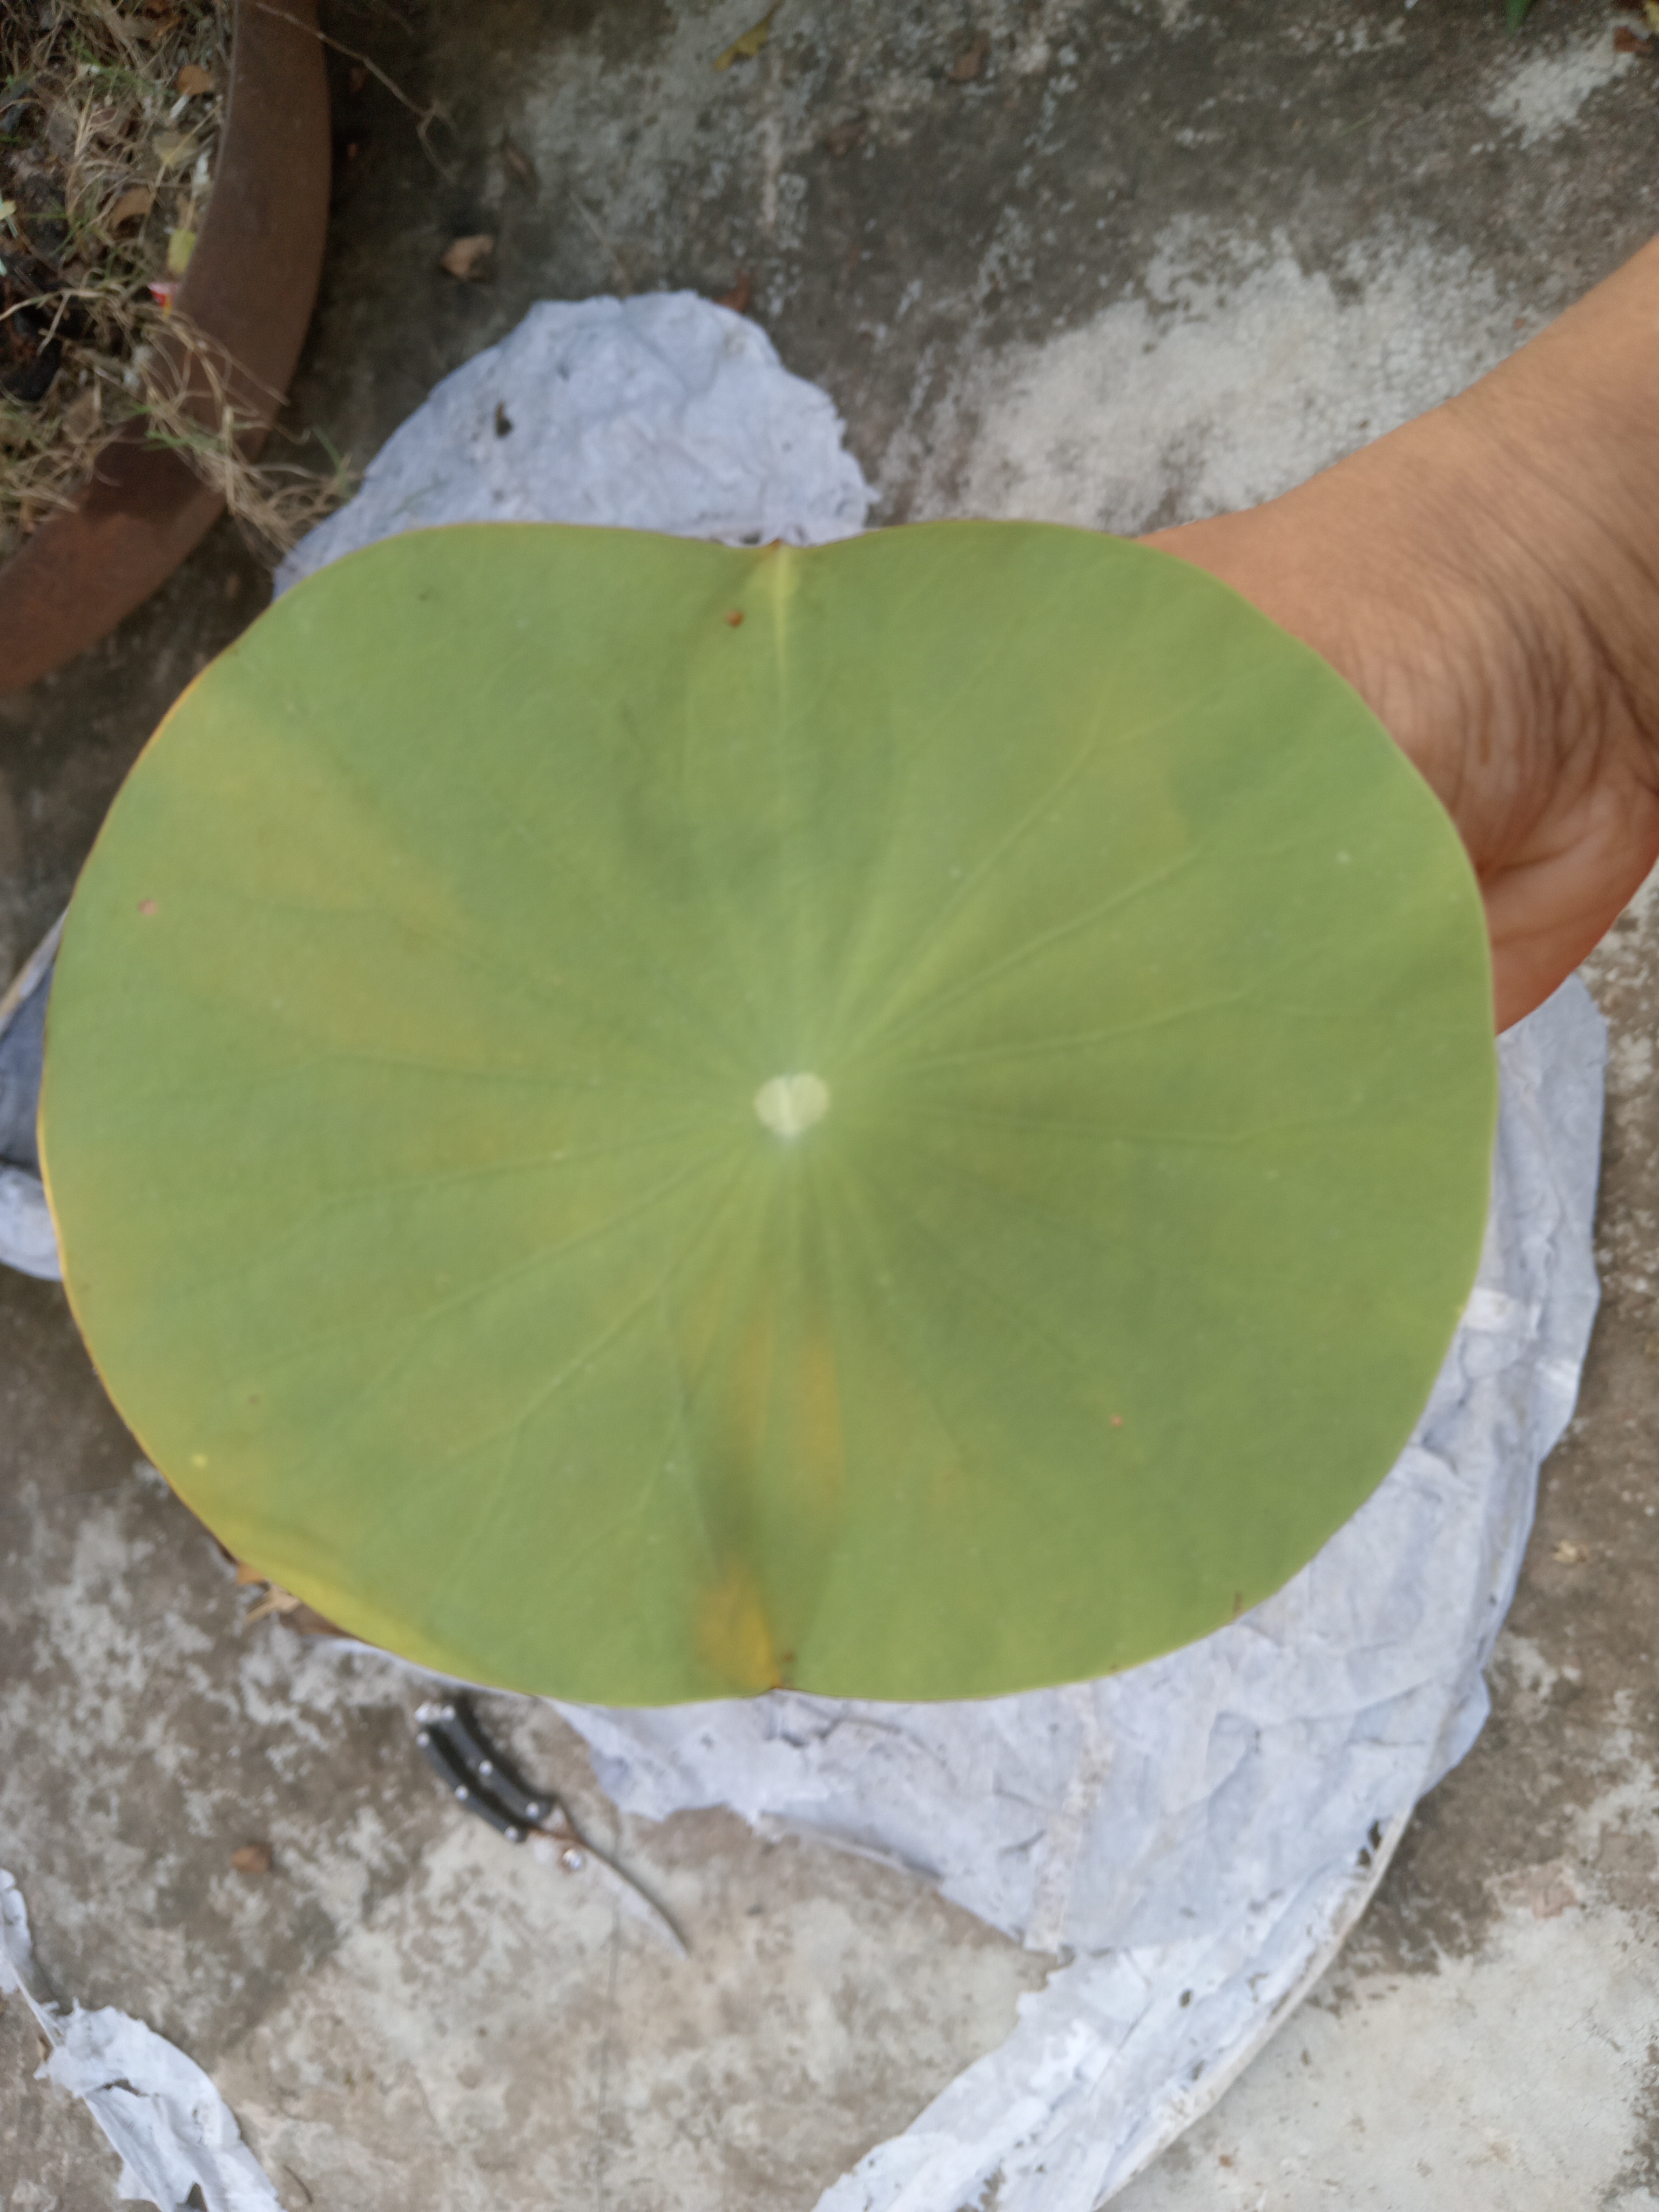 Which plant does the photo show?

lotus
